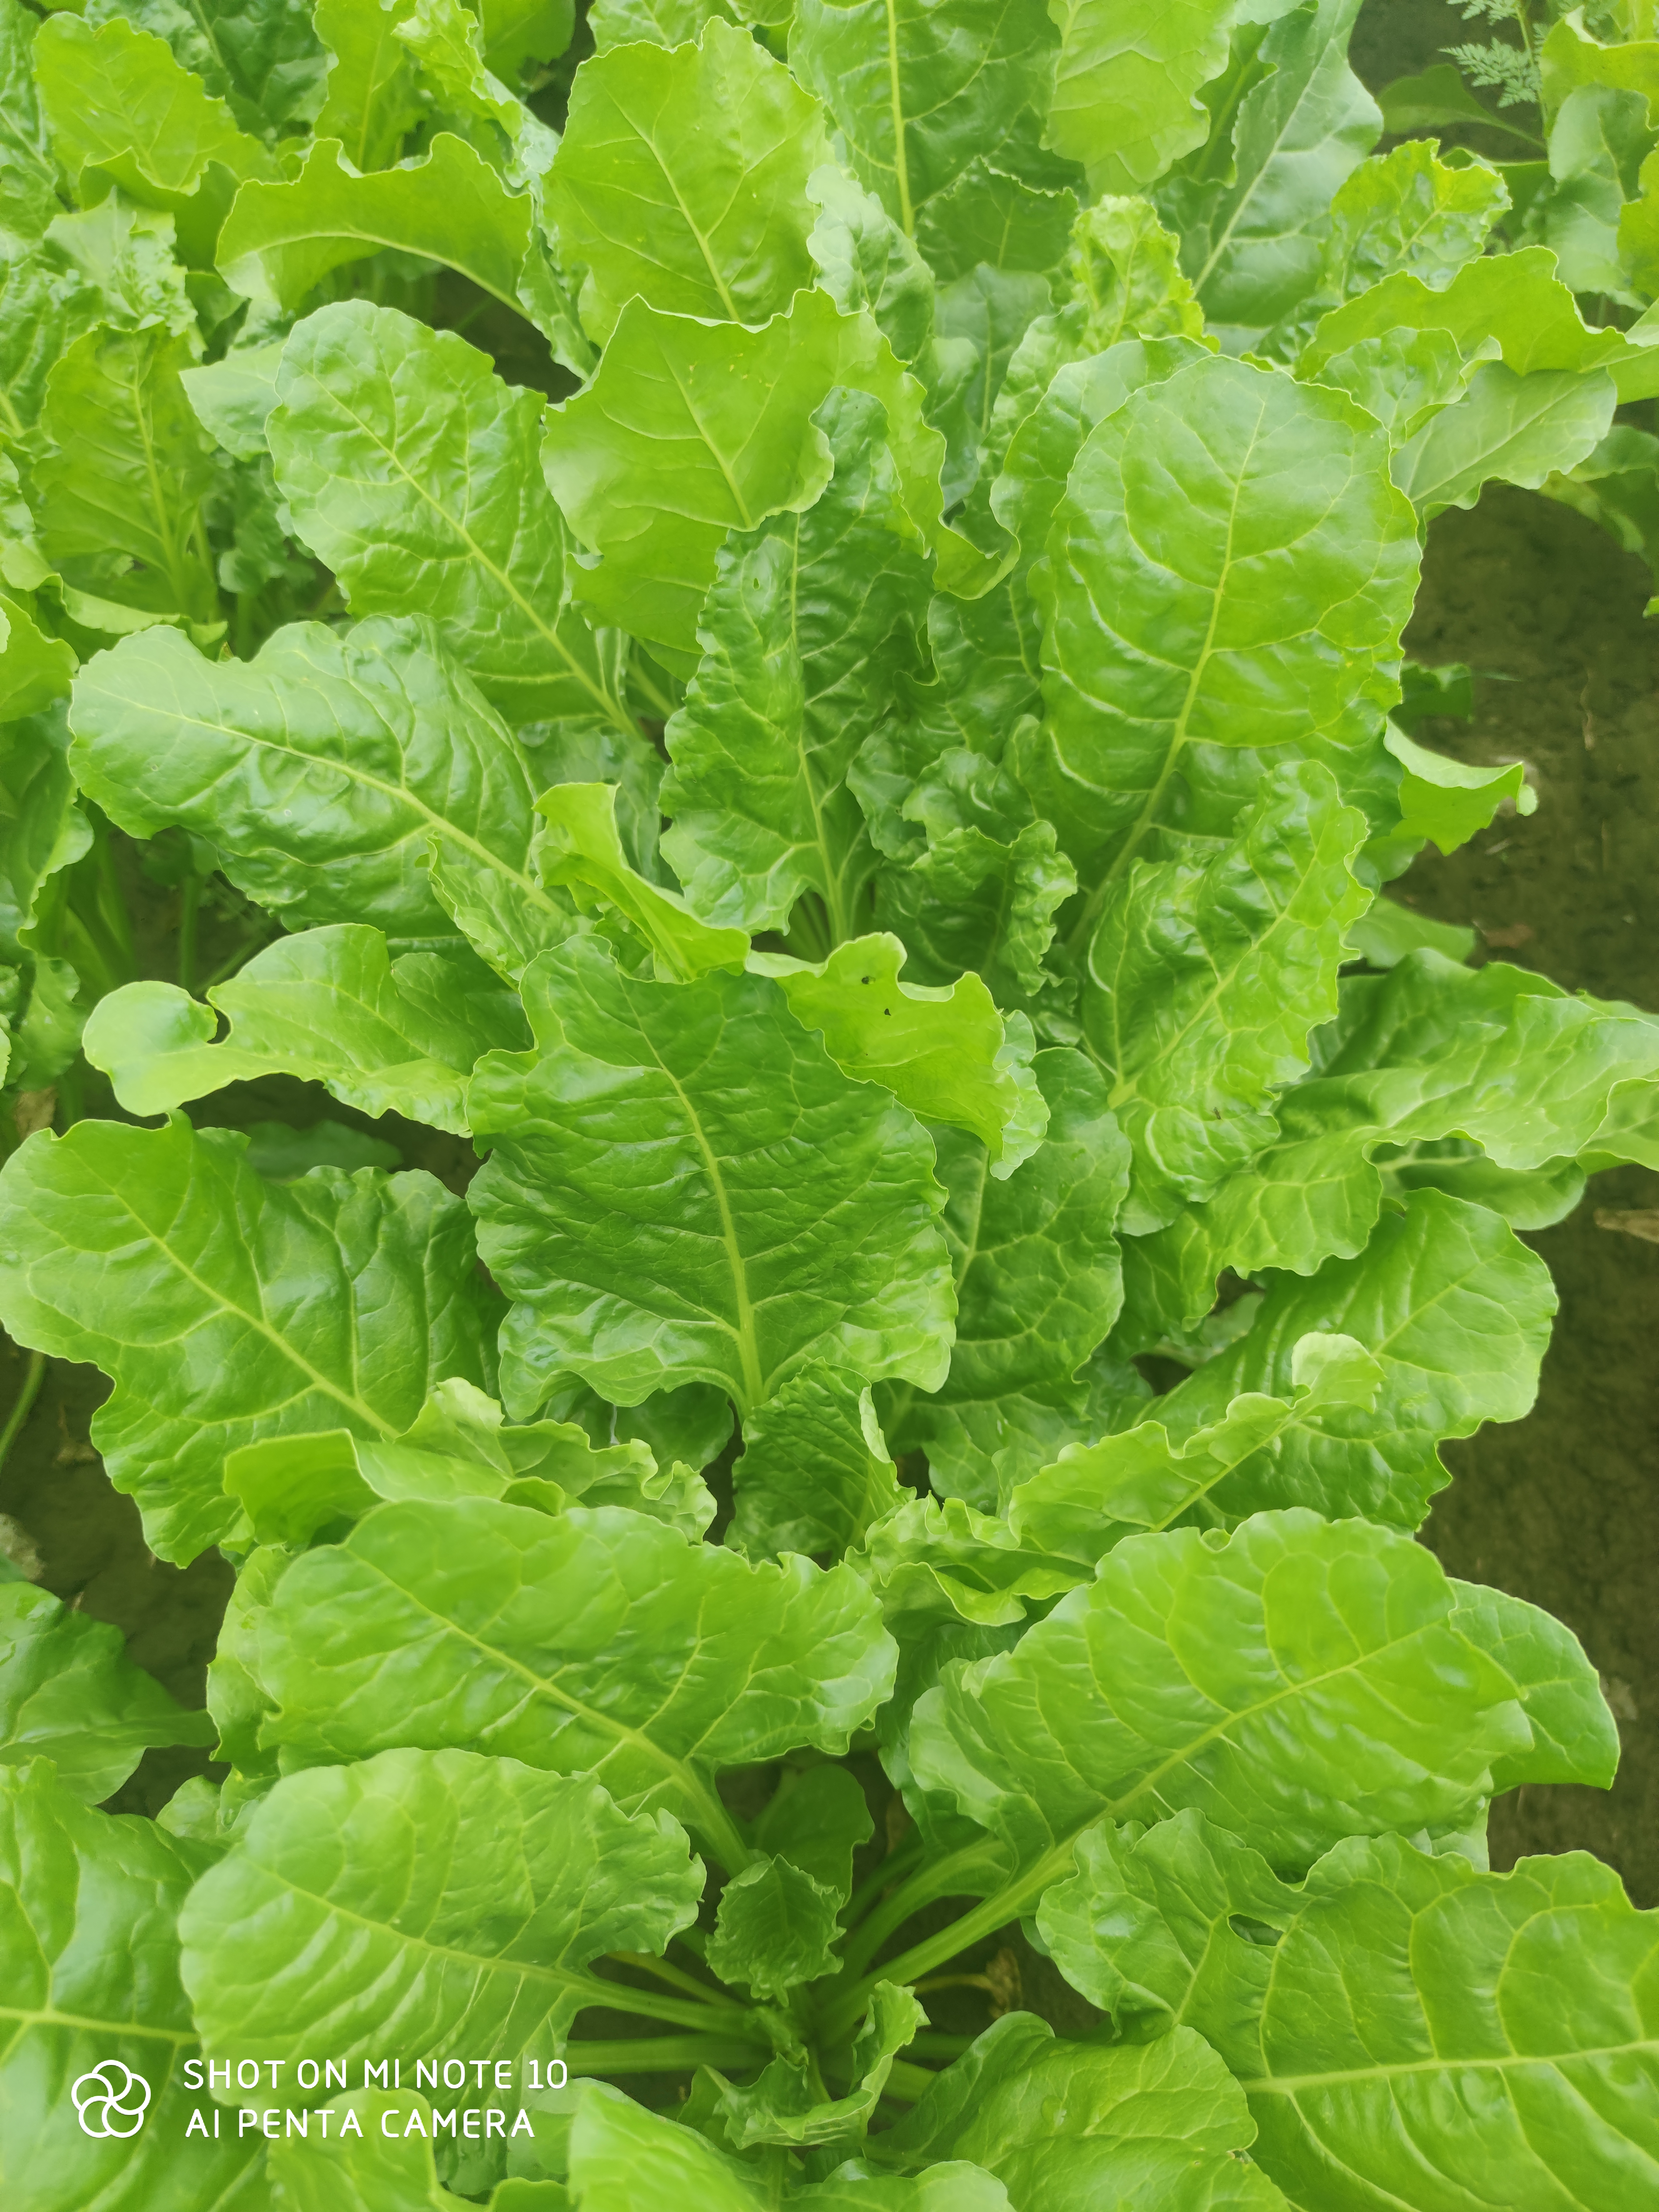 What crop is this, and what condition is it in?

beet, unaffected
